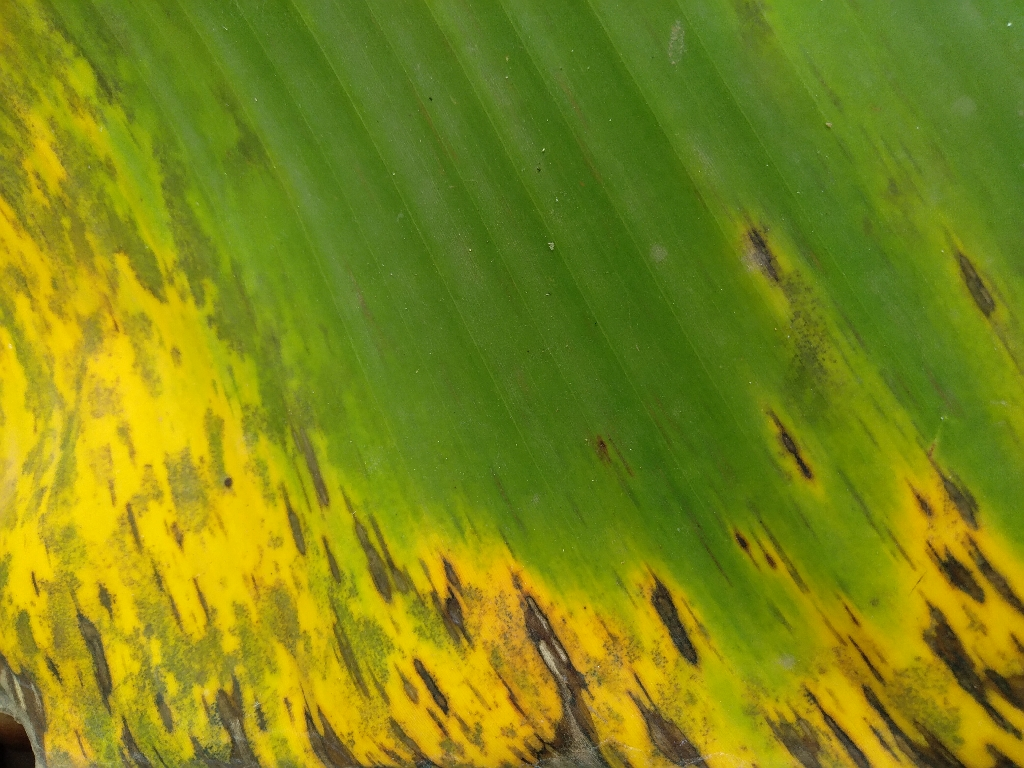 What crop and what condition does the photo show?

banana, black sigatoka
